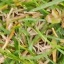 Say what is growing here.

grass
